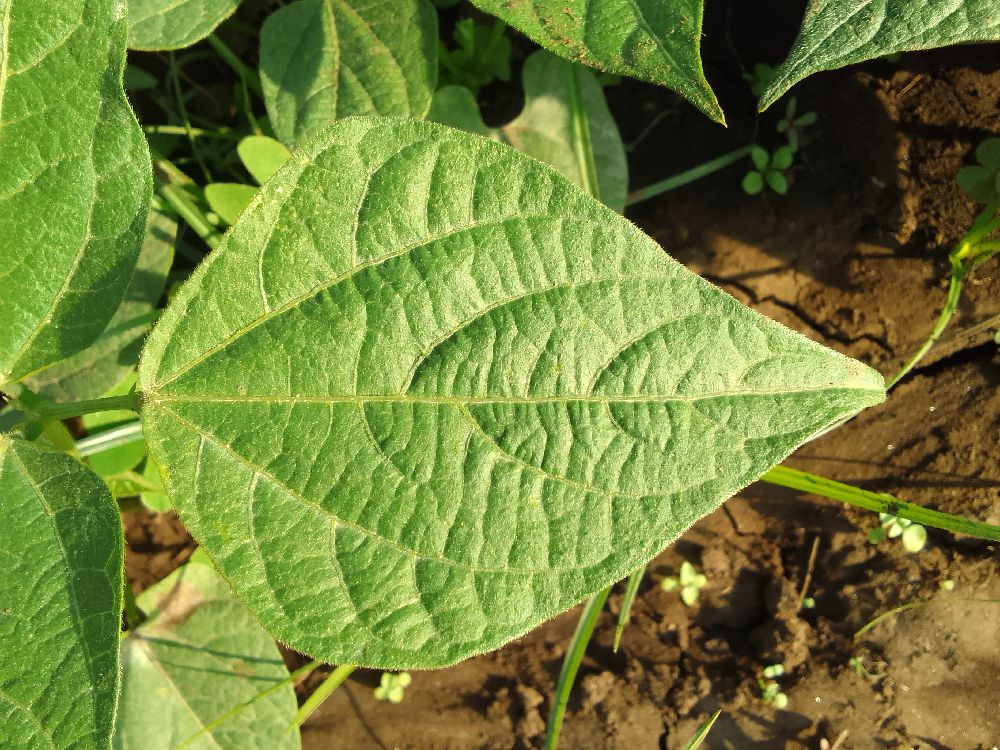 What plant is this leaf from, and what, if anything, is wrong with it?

common bean, healthy
